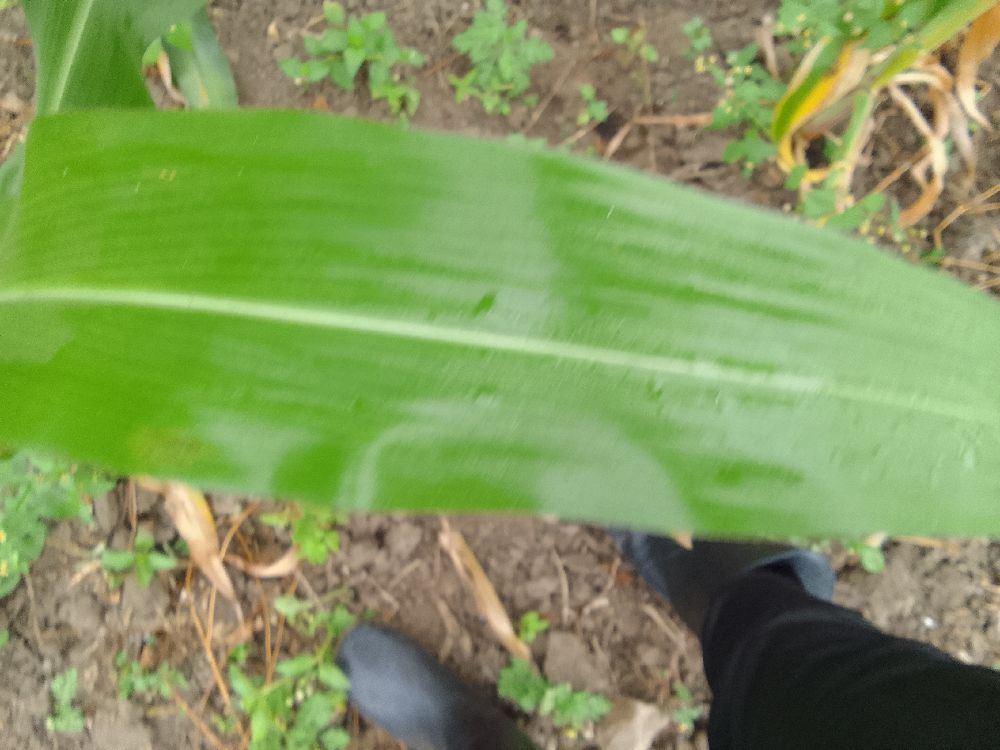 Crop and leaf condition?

maize, healthy
